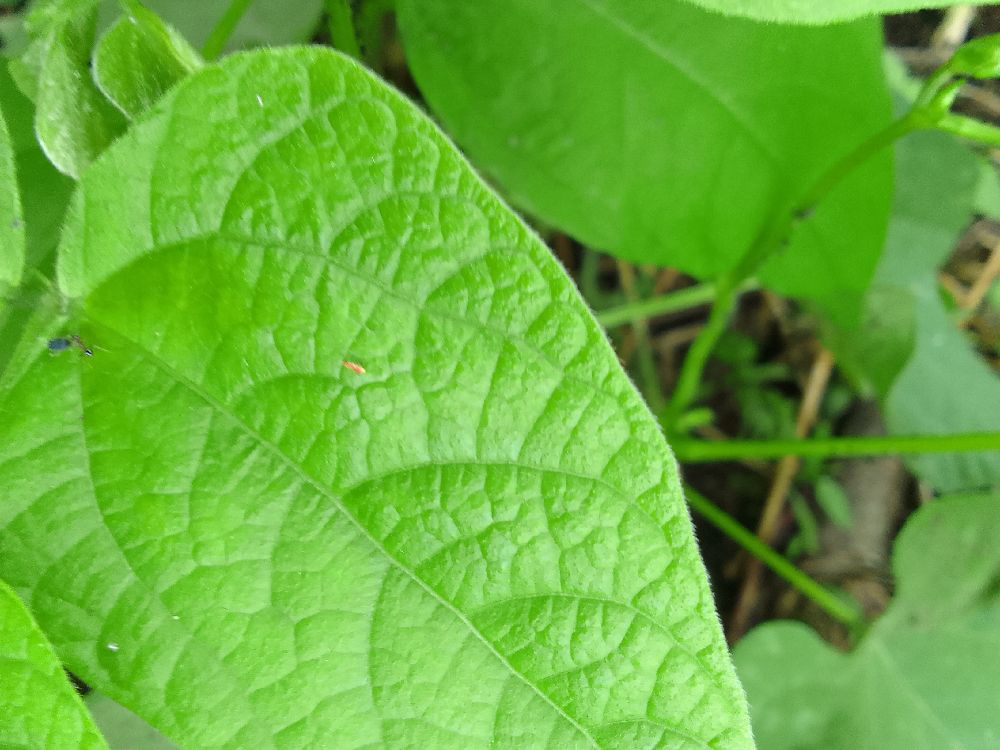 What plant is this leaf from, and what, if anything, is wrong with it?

common bean, healthy
